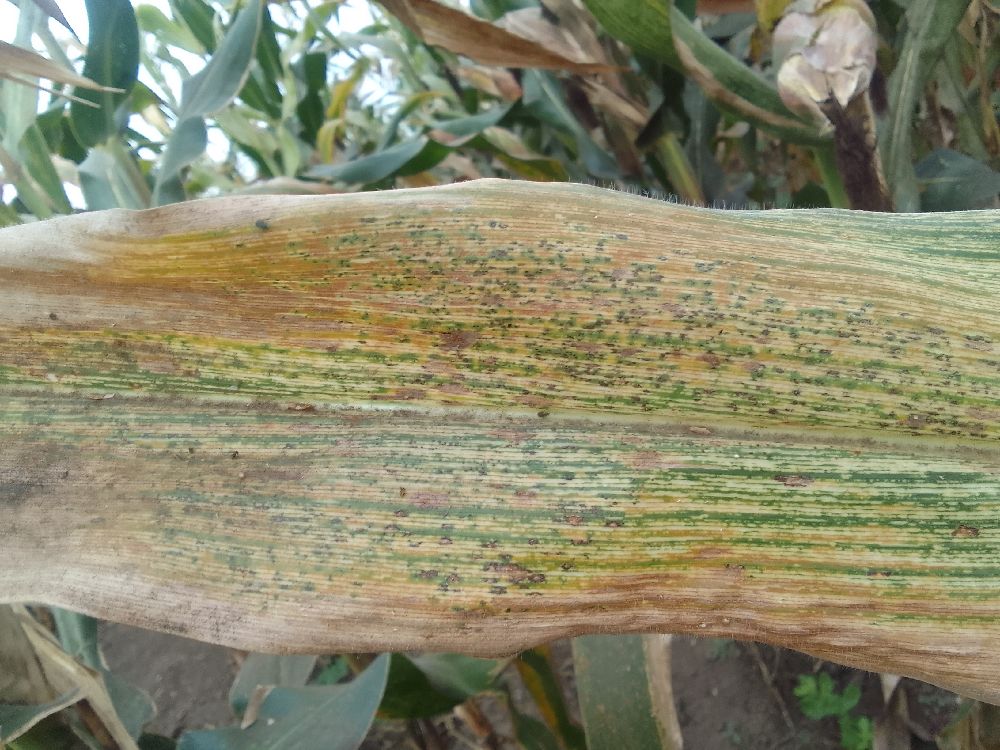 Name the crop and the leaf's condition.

maize, maize streak virus
